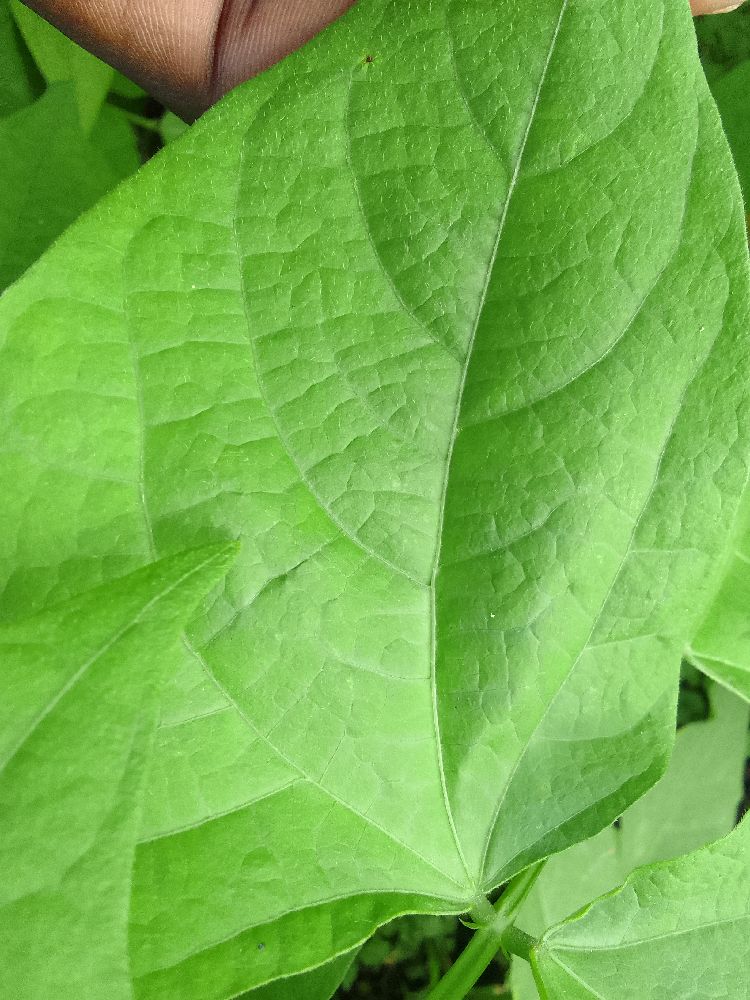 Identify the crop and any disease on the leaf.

common bean, healthy
